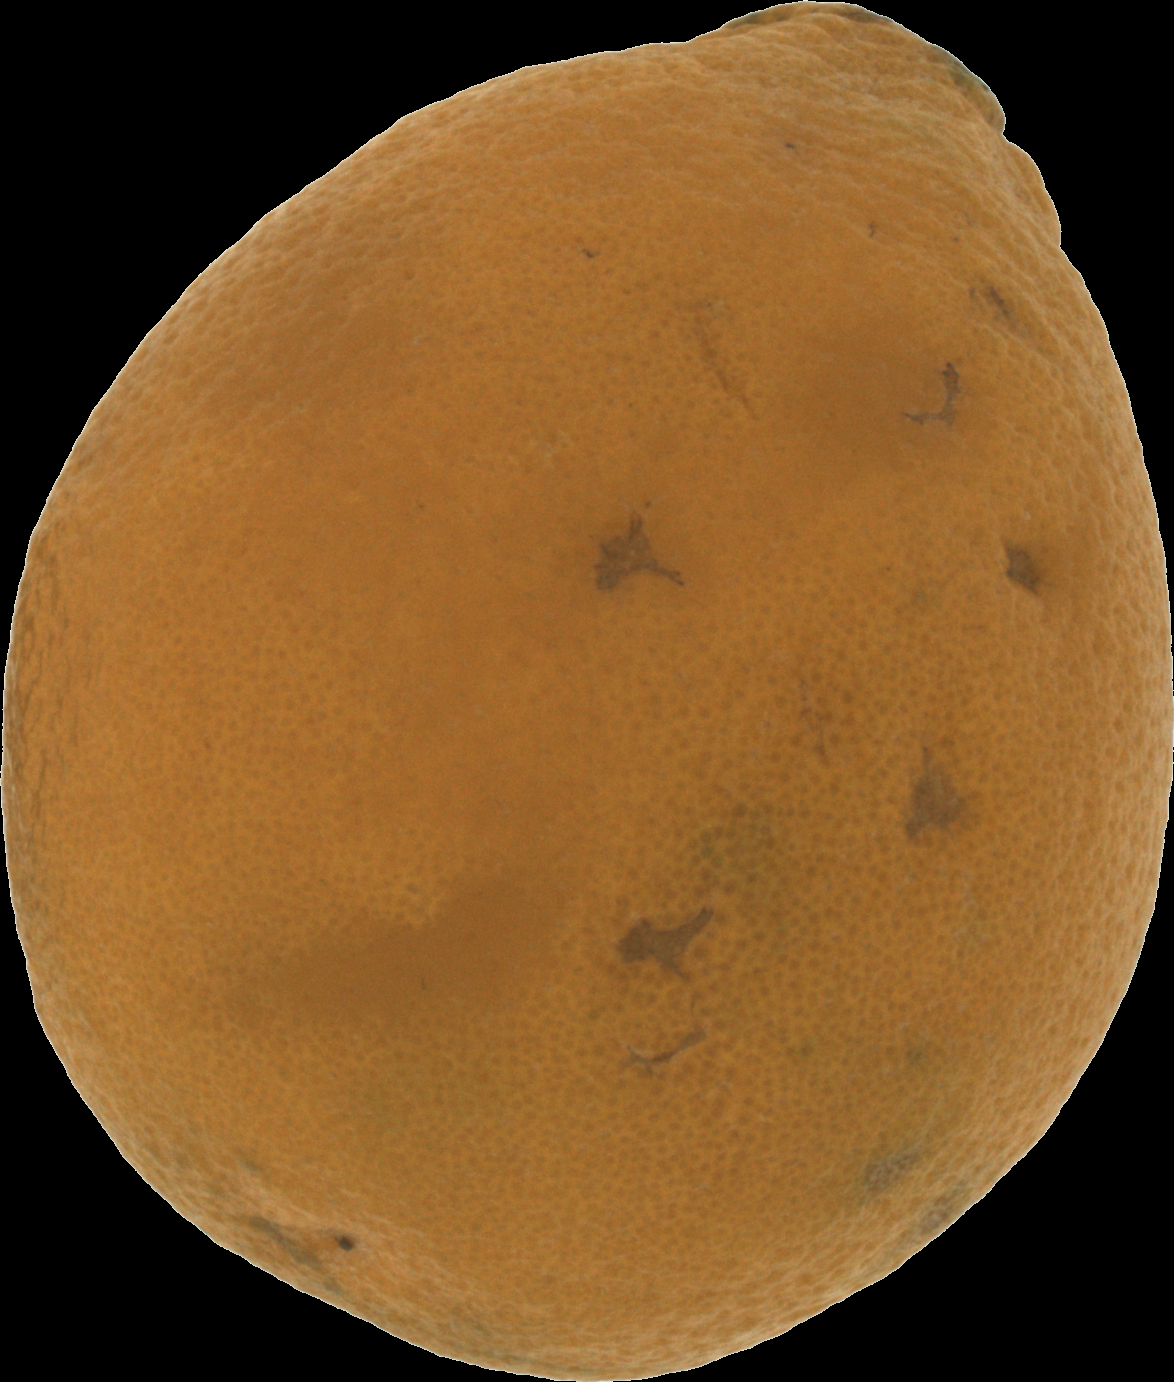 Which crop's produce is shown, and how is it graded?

orange, bad
